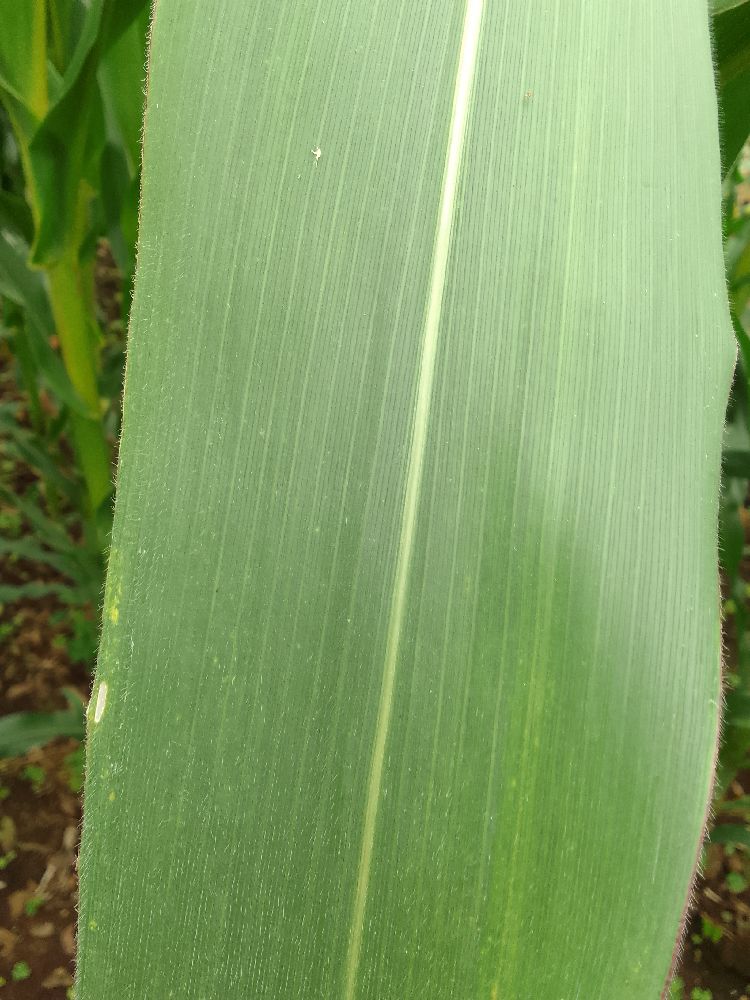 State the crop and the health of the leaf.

maize, healthy
